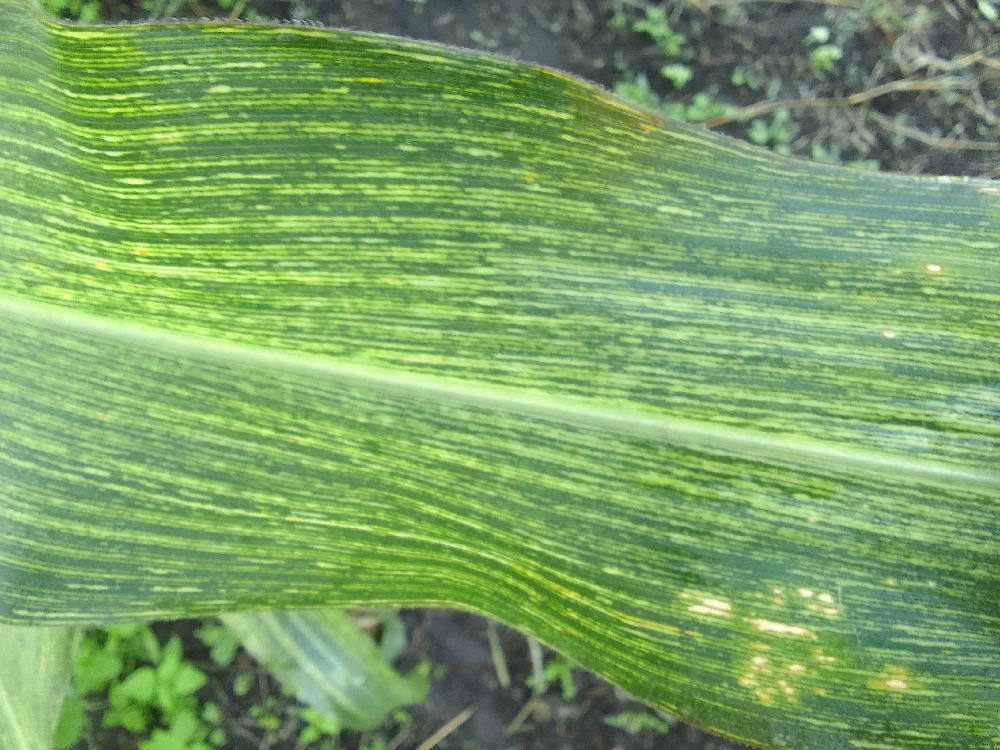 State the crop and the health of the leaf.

maize, maize streak virus
